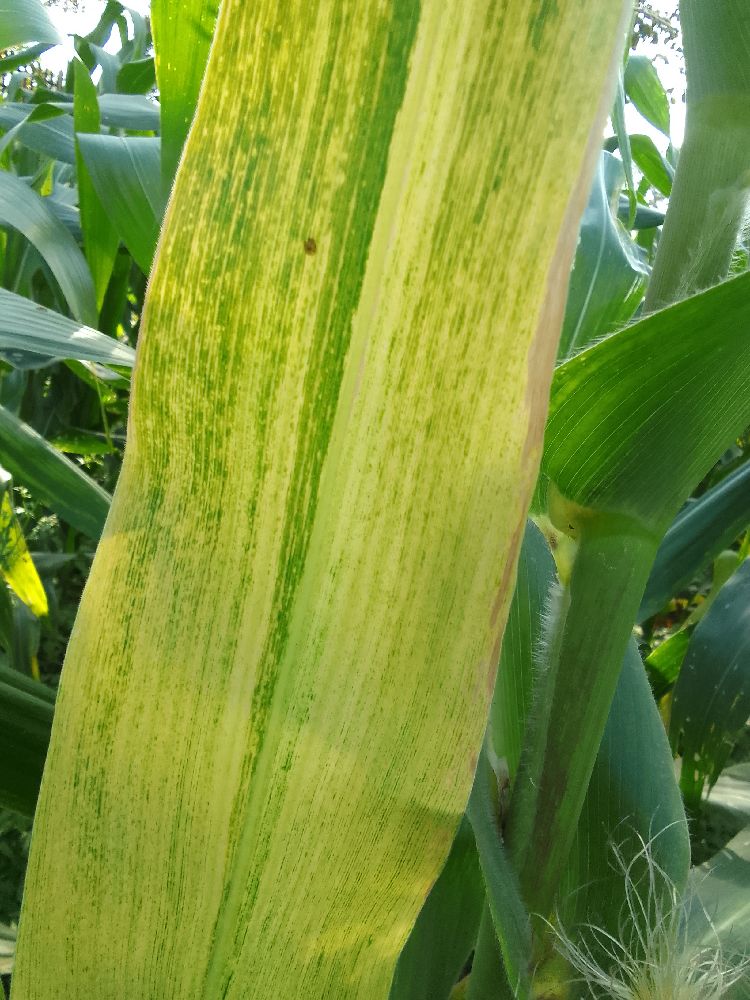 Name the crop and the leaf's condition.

maize, maize lethal necrosis
